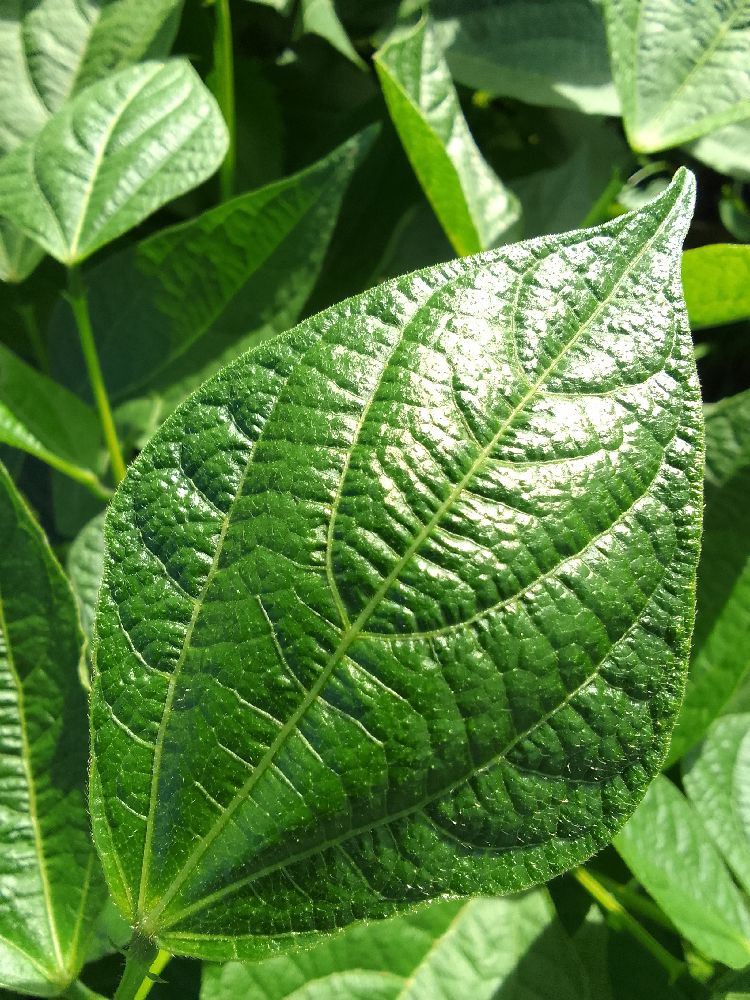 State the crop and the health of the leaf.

common bean, healthy
